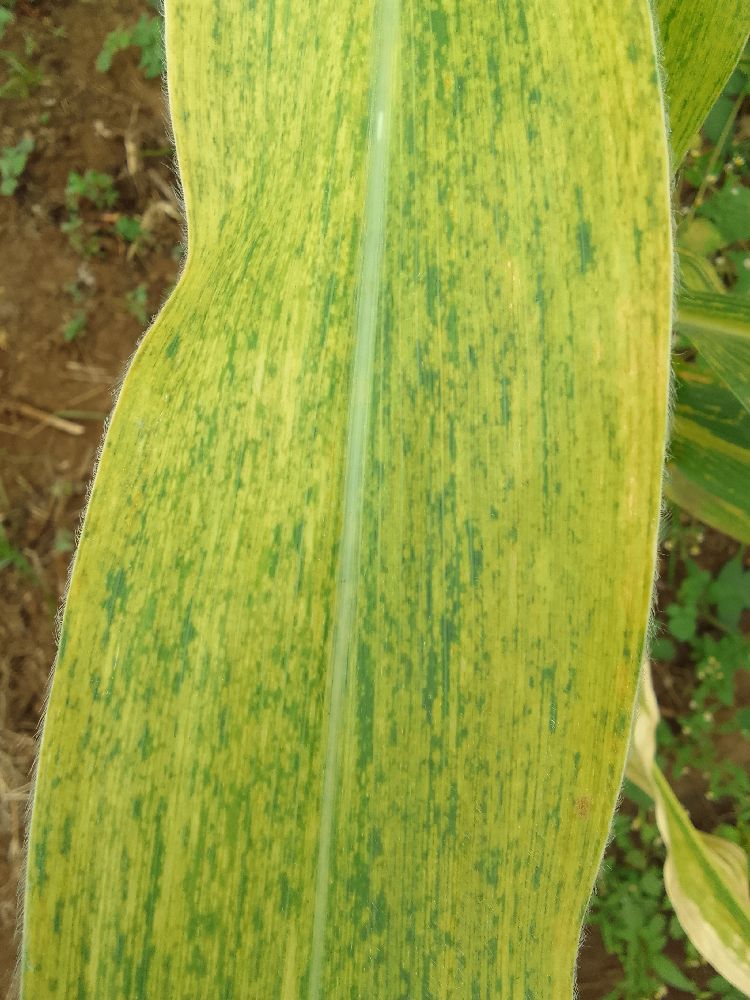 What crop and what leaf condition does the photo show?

maize, maize lethal necrosis
